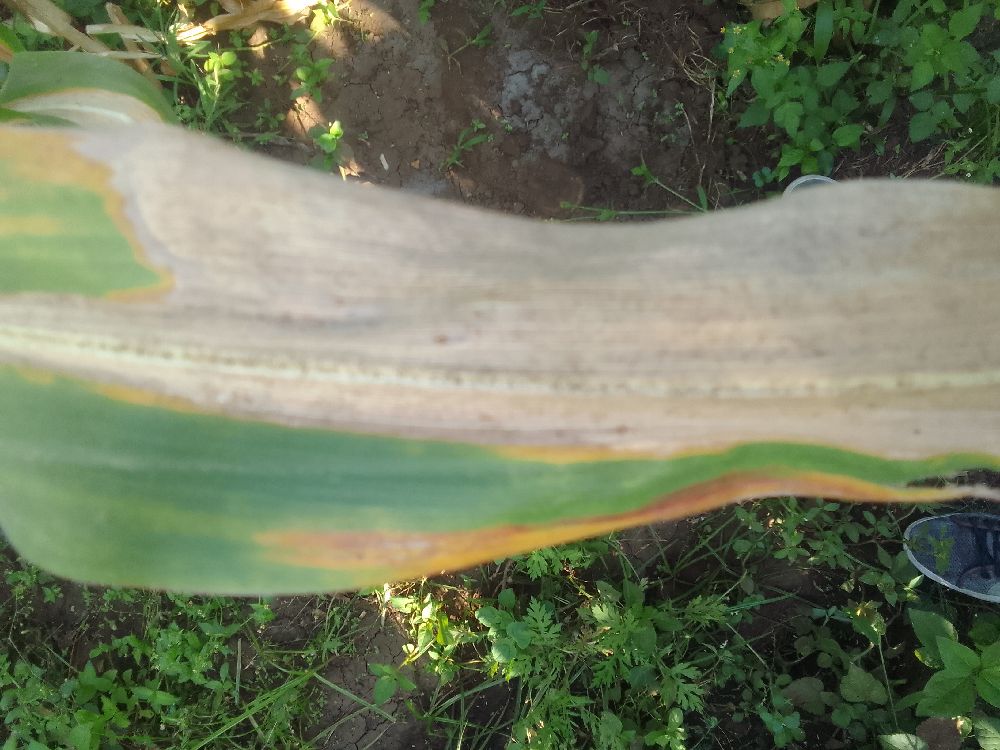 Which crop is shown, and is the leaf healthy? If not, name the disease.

maize, maize lethal necrosis
